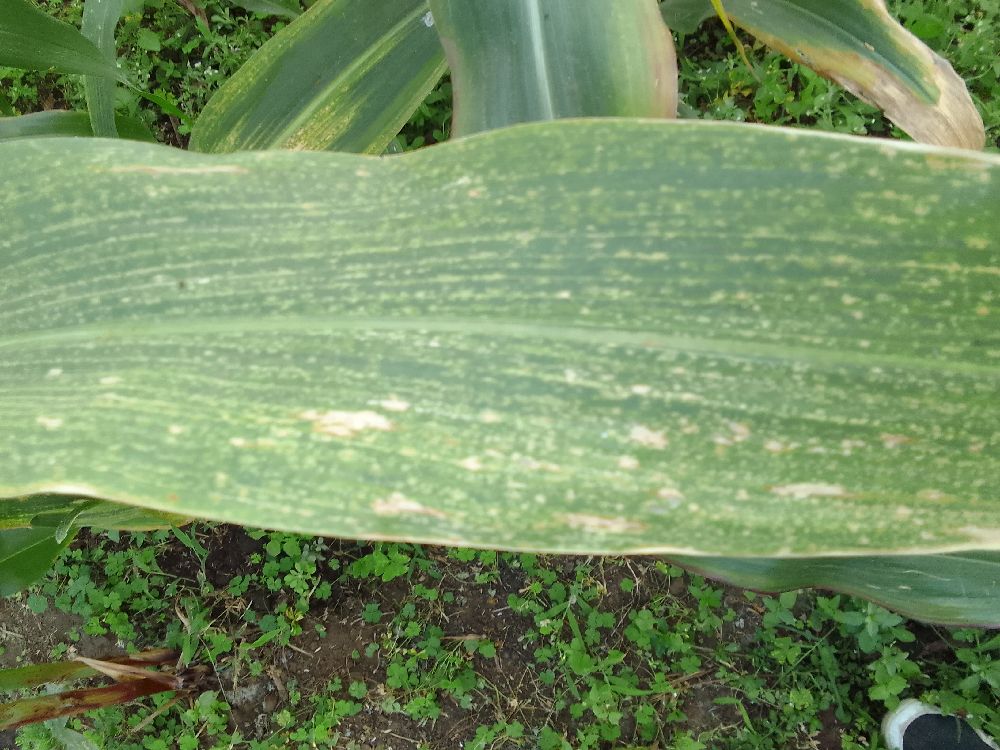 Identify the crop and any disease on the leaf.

maize, maize lethal necrosis
